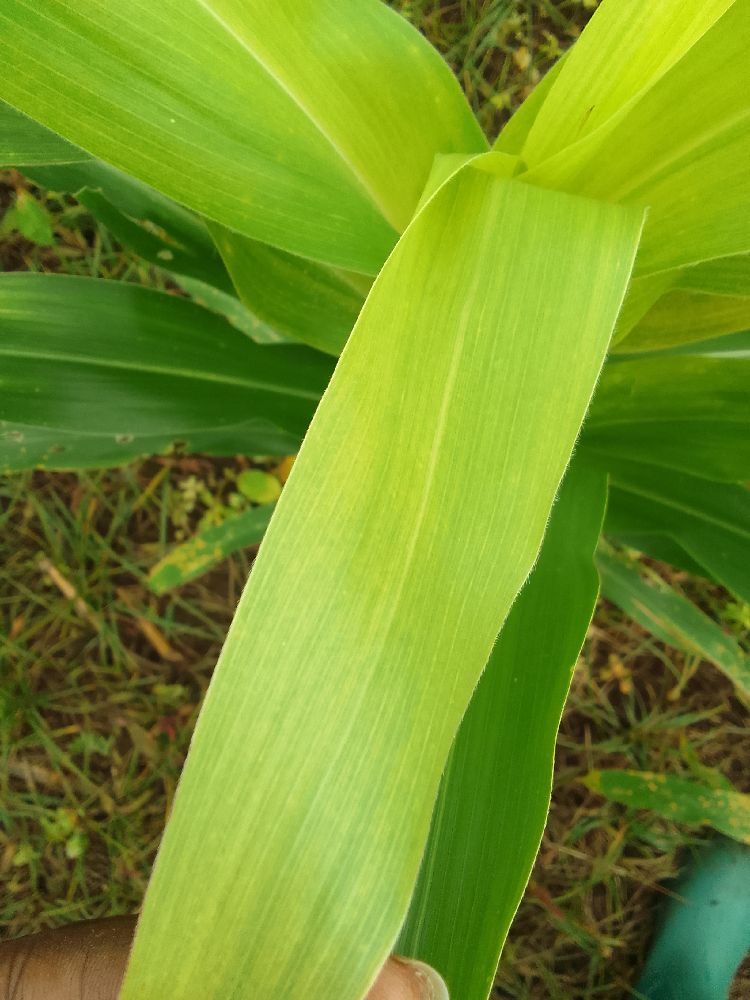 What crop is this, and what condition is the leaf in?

maize, maize lethal necrosis
